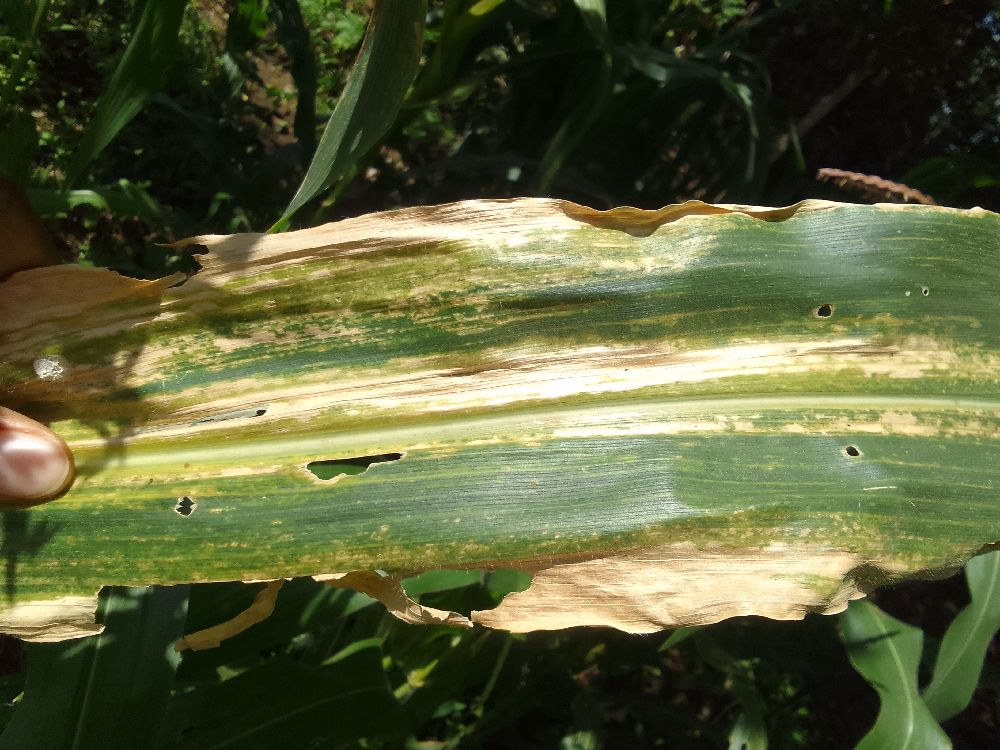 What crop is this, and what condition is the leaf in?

maize, maize lethal necrosis
